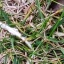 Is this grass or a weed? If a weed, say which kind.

grass
